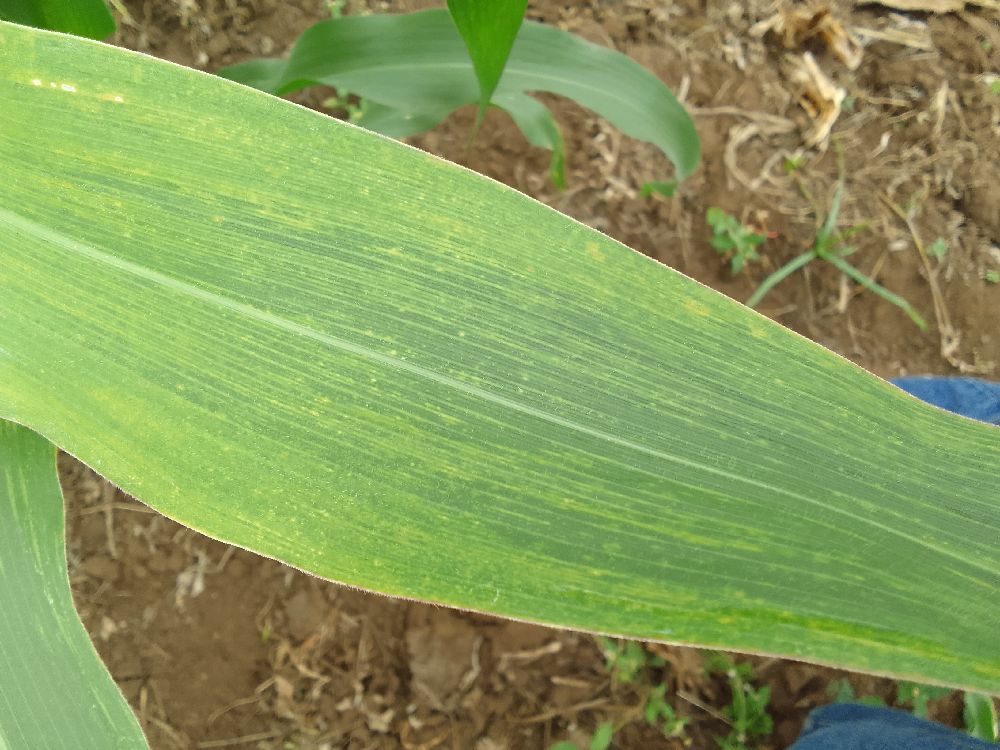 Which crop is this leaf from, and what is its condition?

maize, maize lethal necrosis
